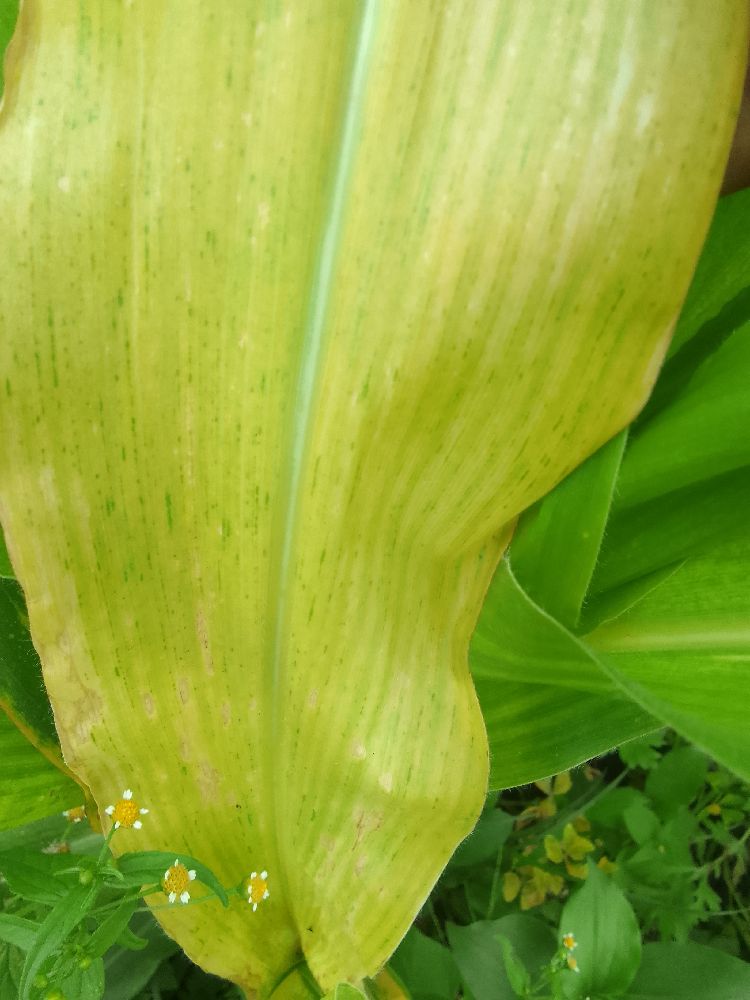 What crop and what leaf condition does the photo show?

maize, maize lethal necrosis
